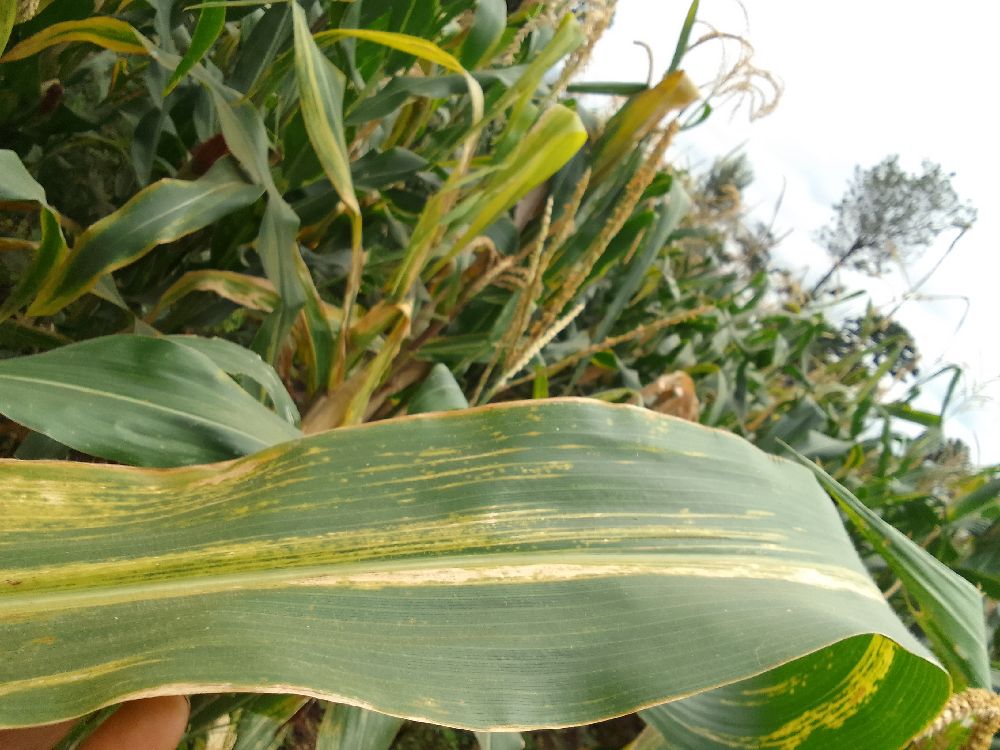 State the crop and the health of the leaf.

maize, maize lethal necrosis
